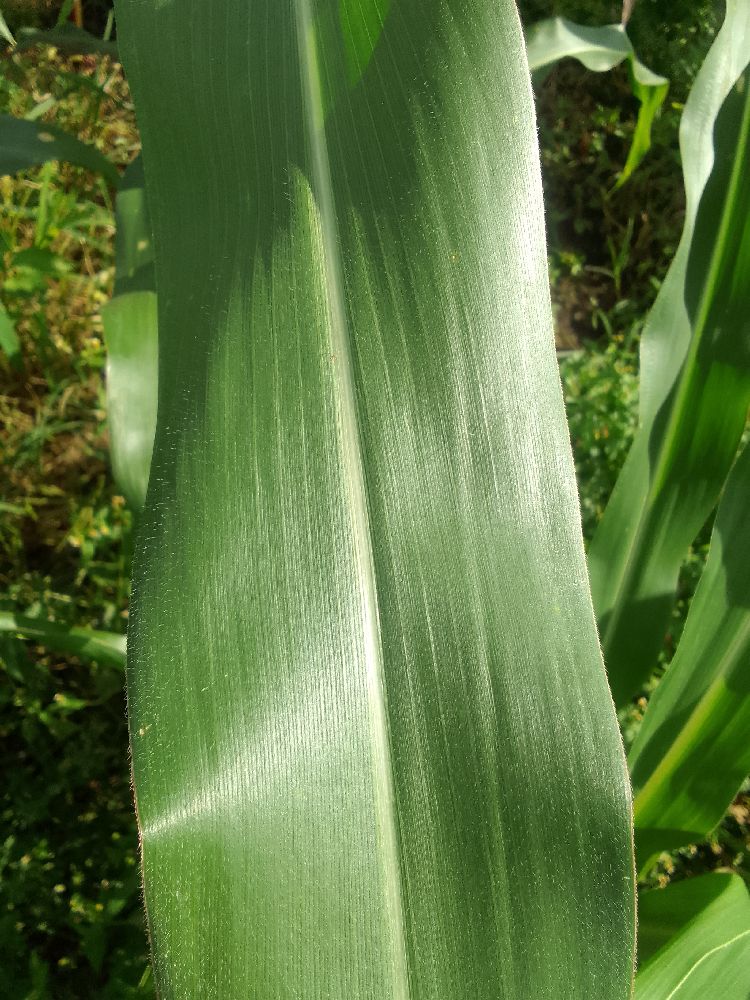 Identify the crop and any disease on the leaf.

maize, healthy
